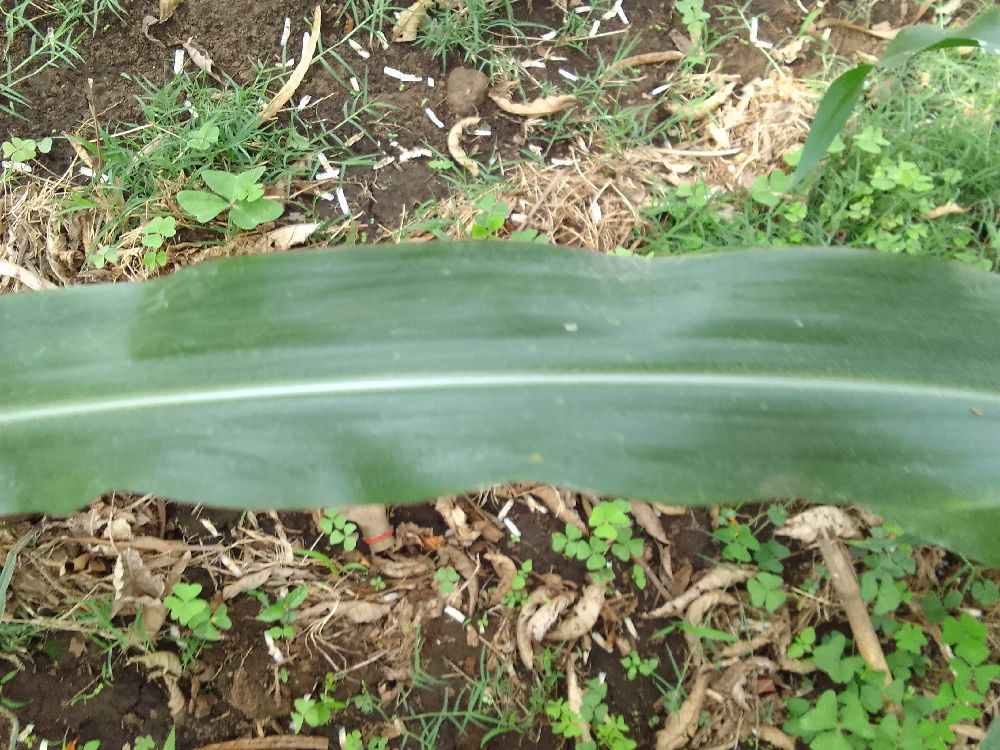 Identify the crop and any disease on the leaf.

maize, healthy
